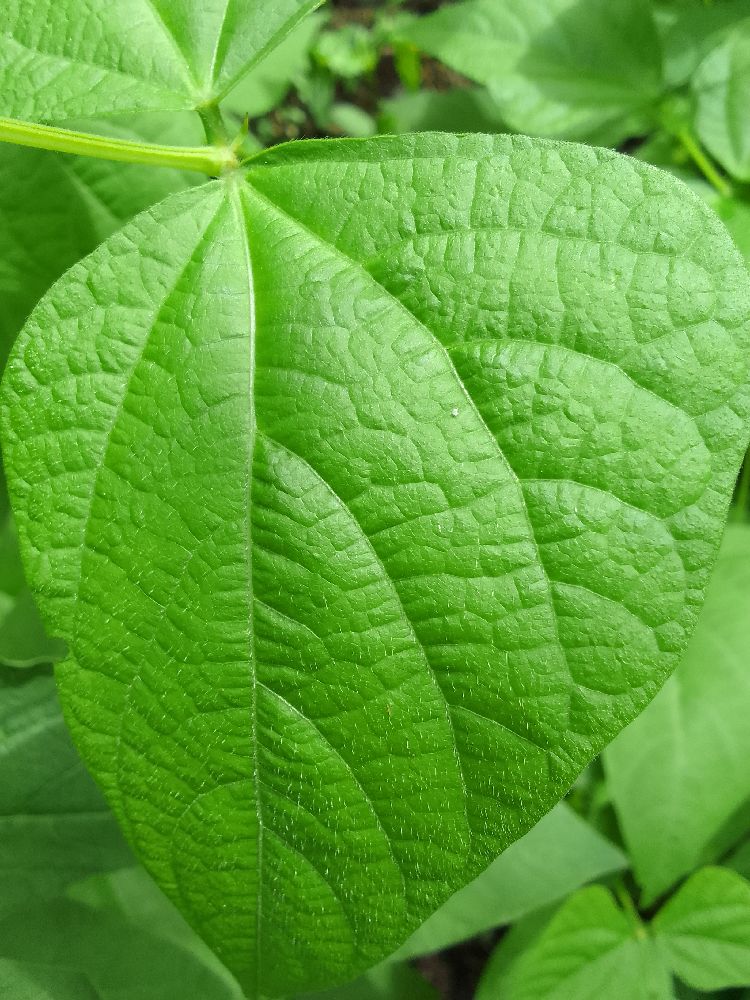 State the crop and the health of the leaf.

common bean, healthy
